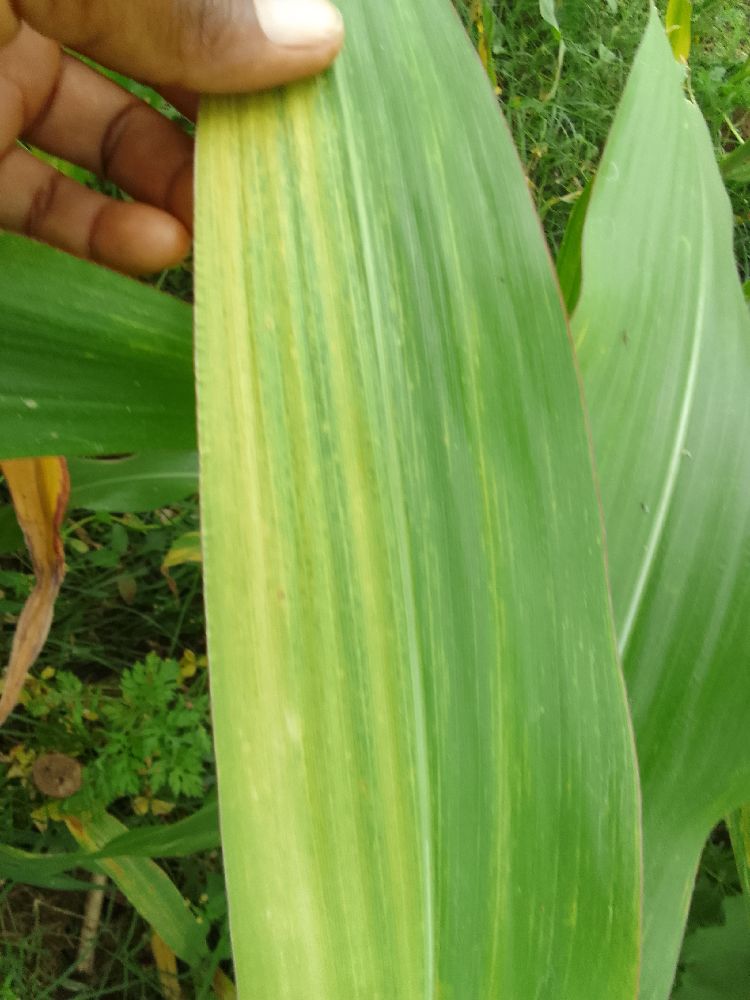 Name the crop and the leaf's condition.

maize, maize lethal necrosis
